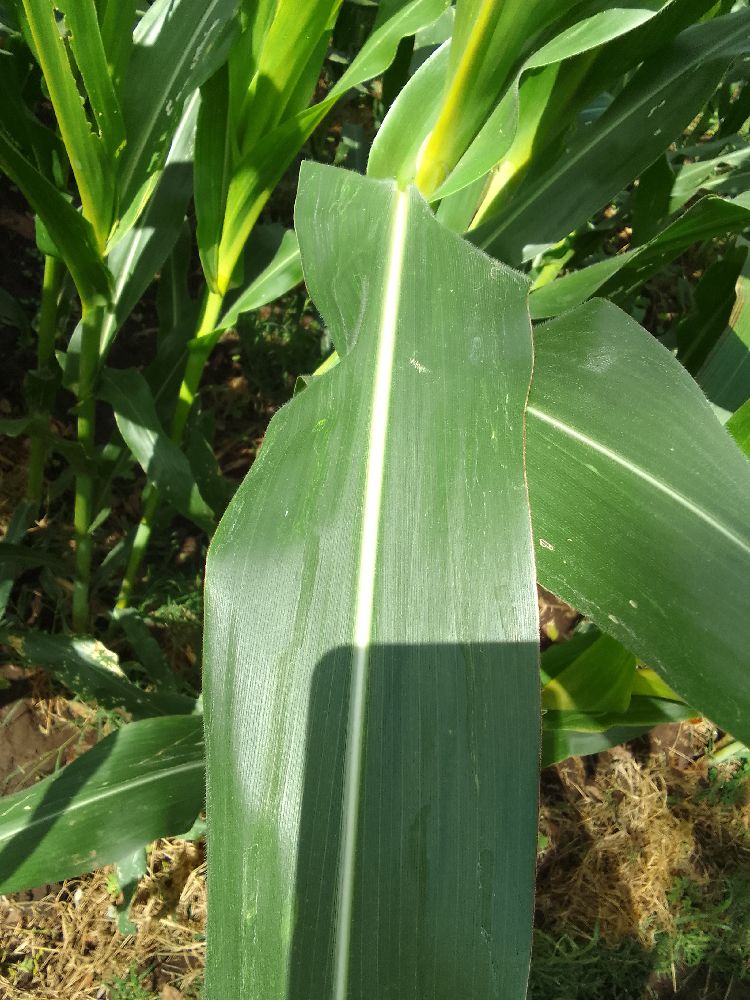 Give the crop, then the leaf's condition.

maize, healthy
